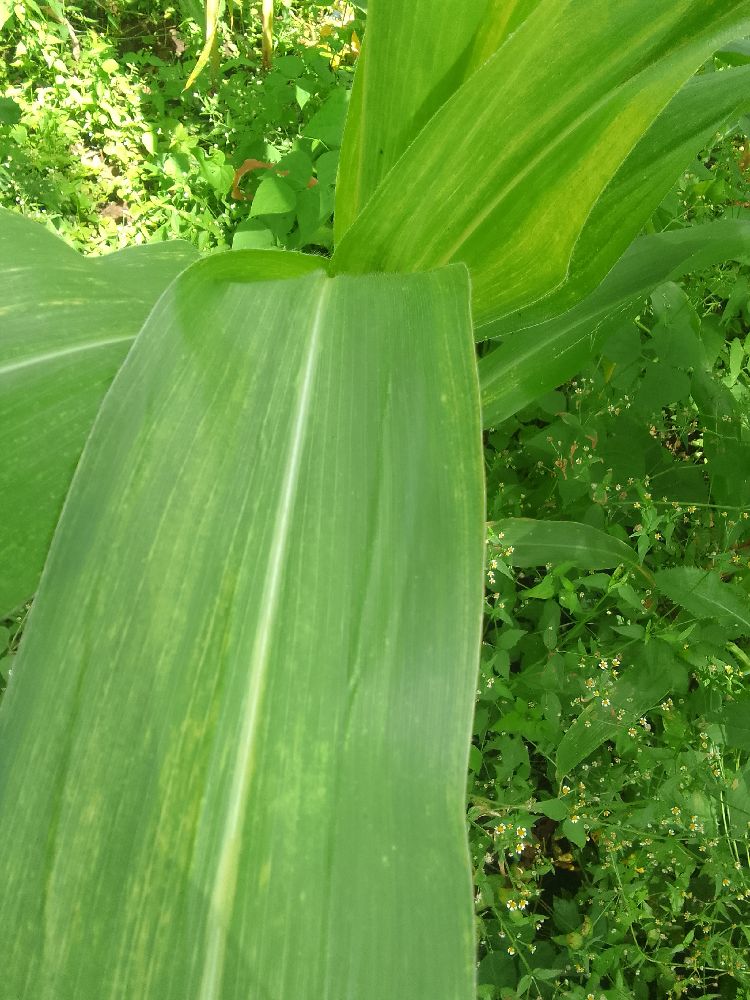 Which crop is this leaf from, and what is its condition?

maize, maize lethal necrosis
